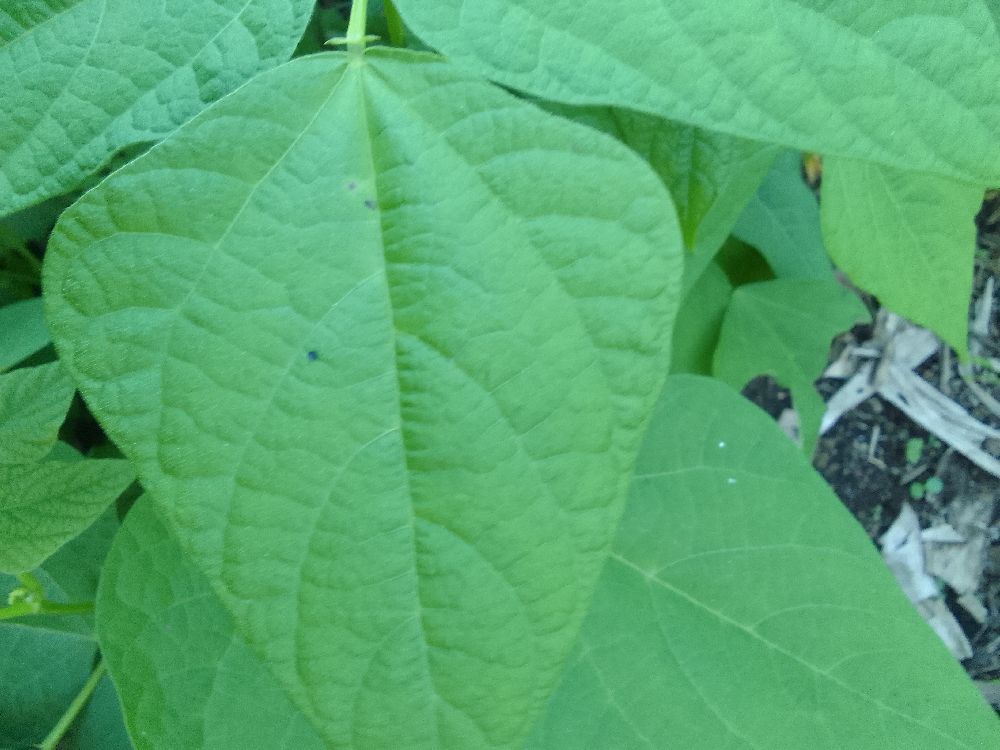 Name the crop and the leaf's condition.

common bean, healthy
